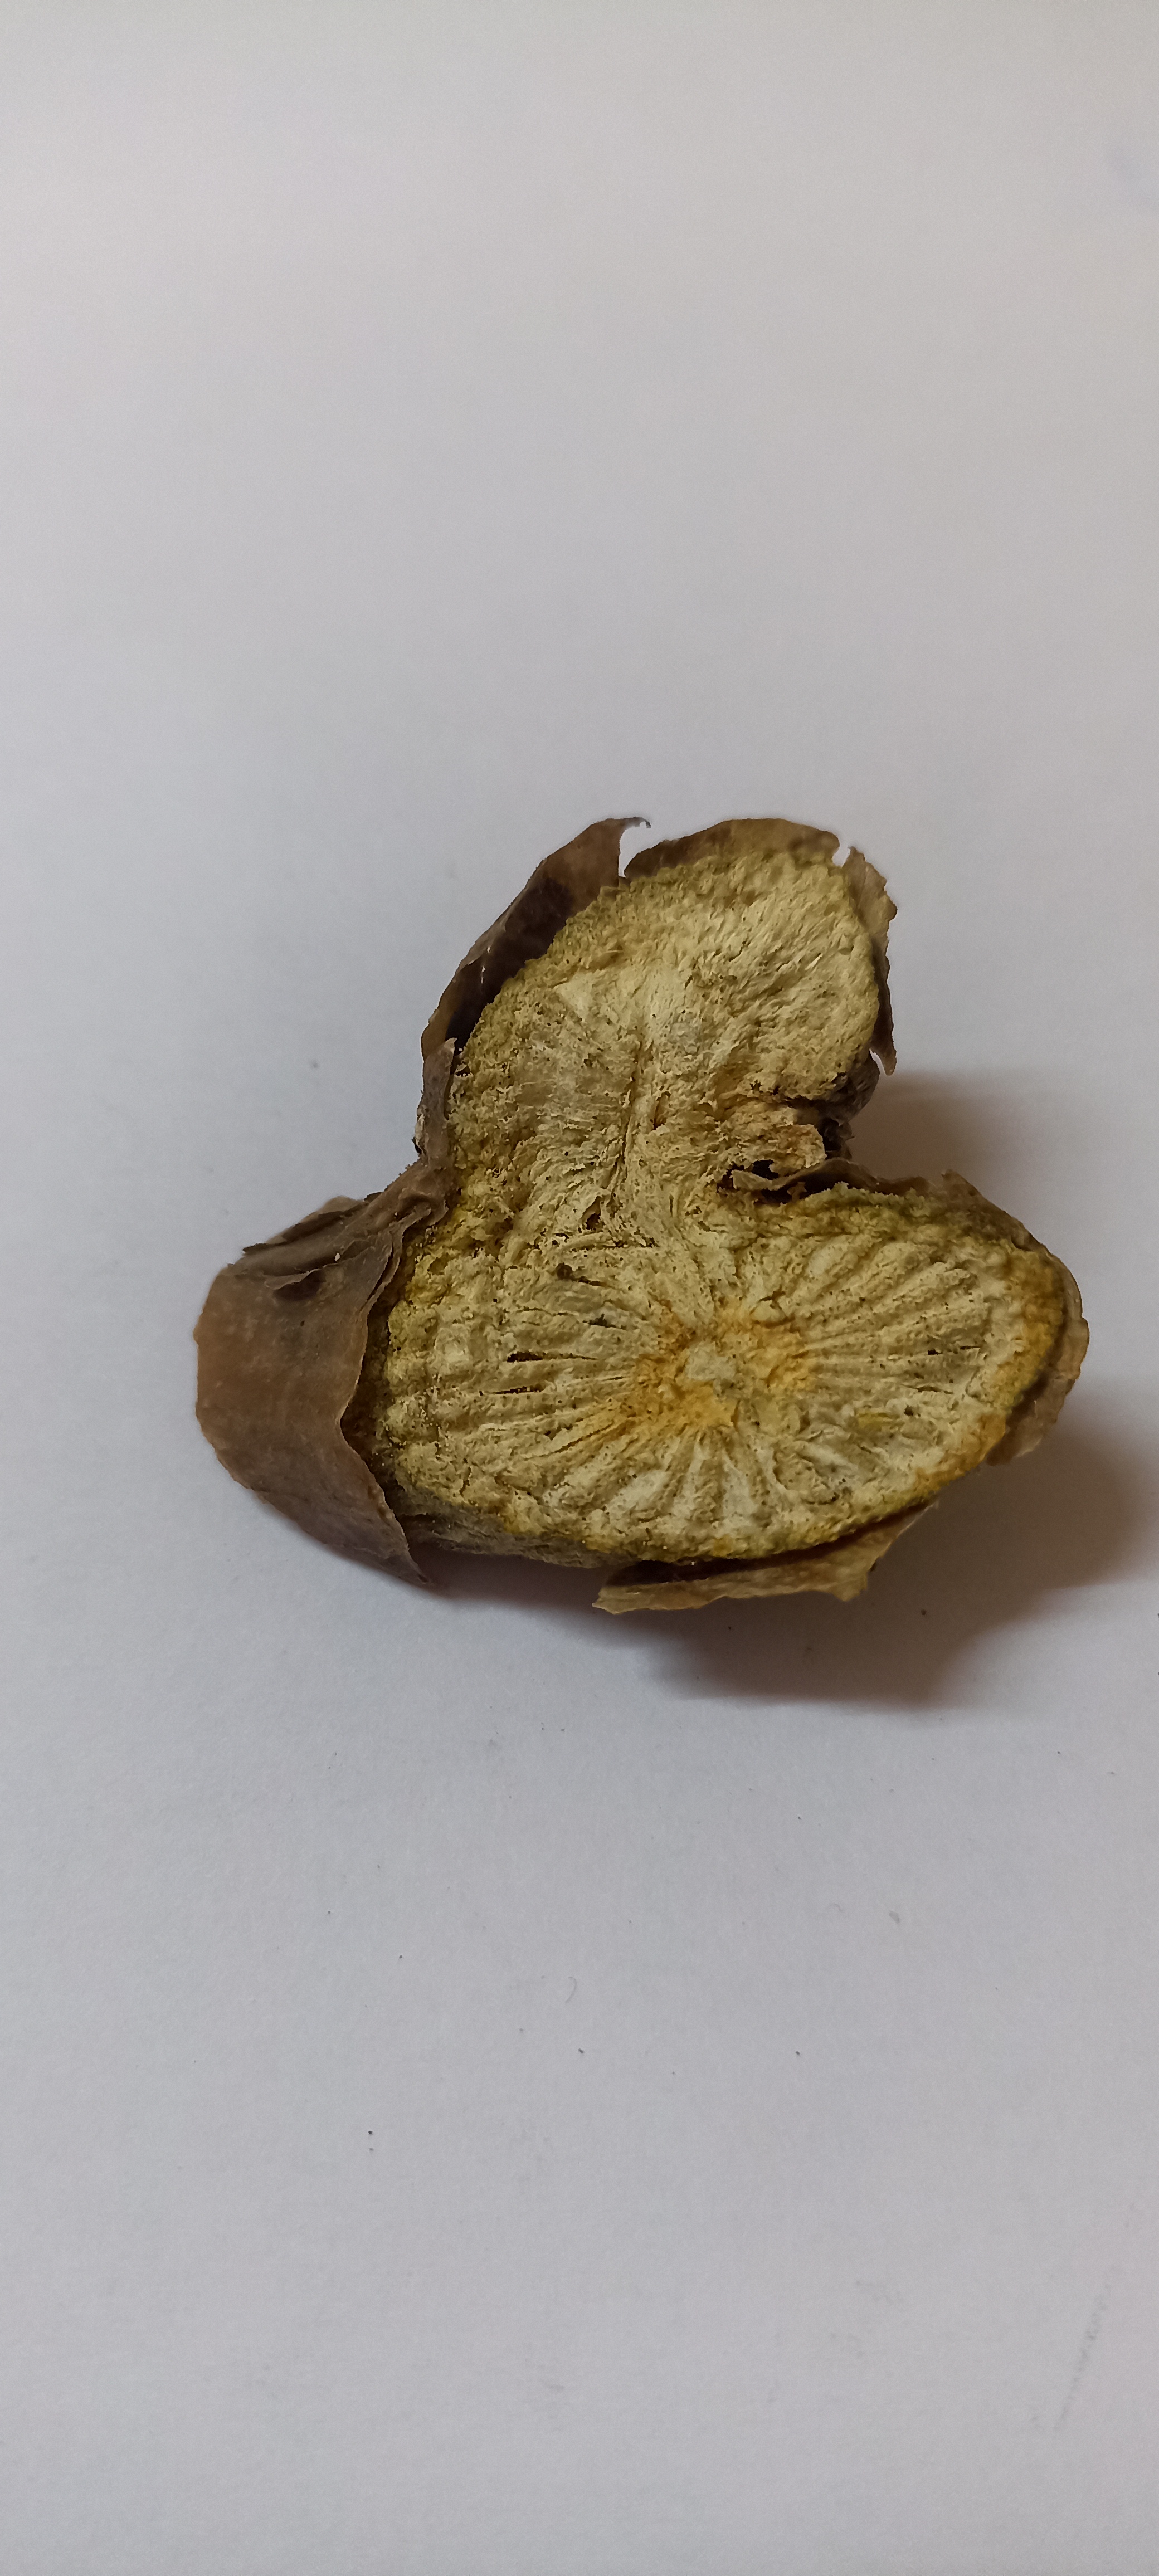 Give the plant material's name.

gulvel
